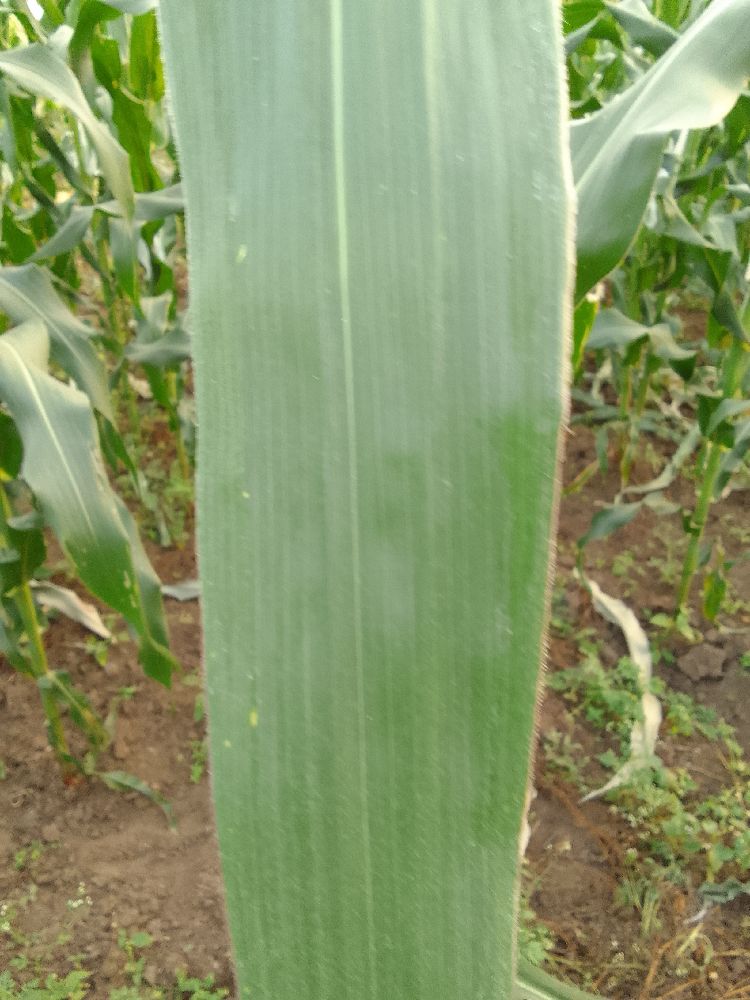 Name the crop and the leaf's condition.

maize, healthy
